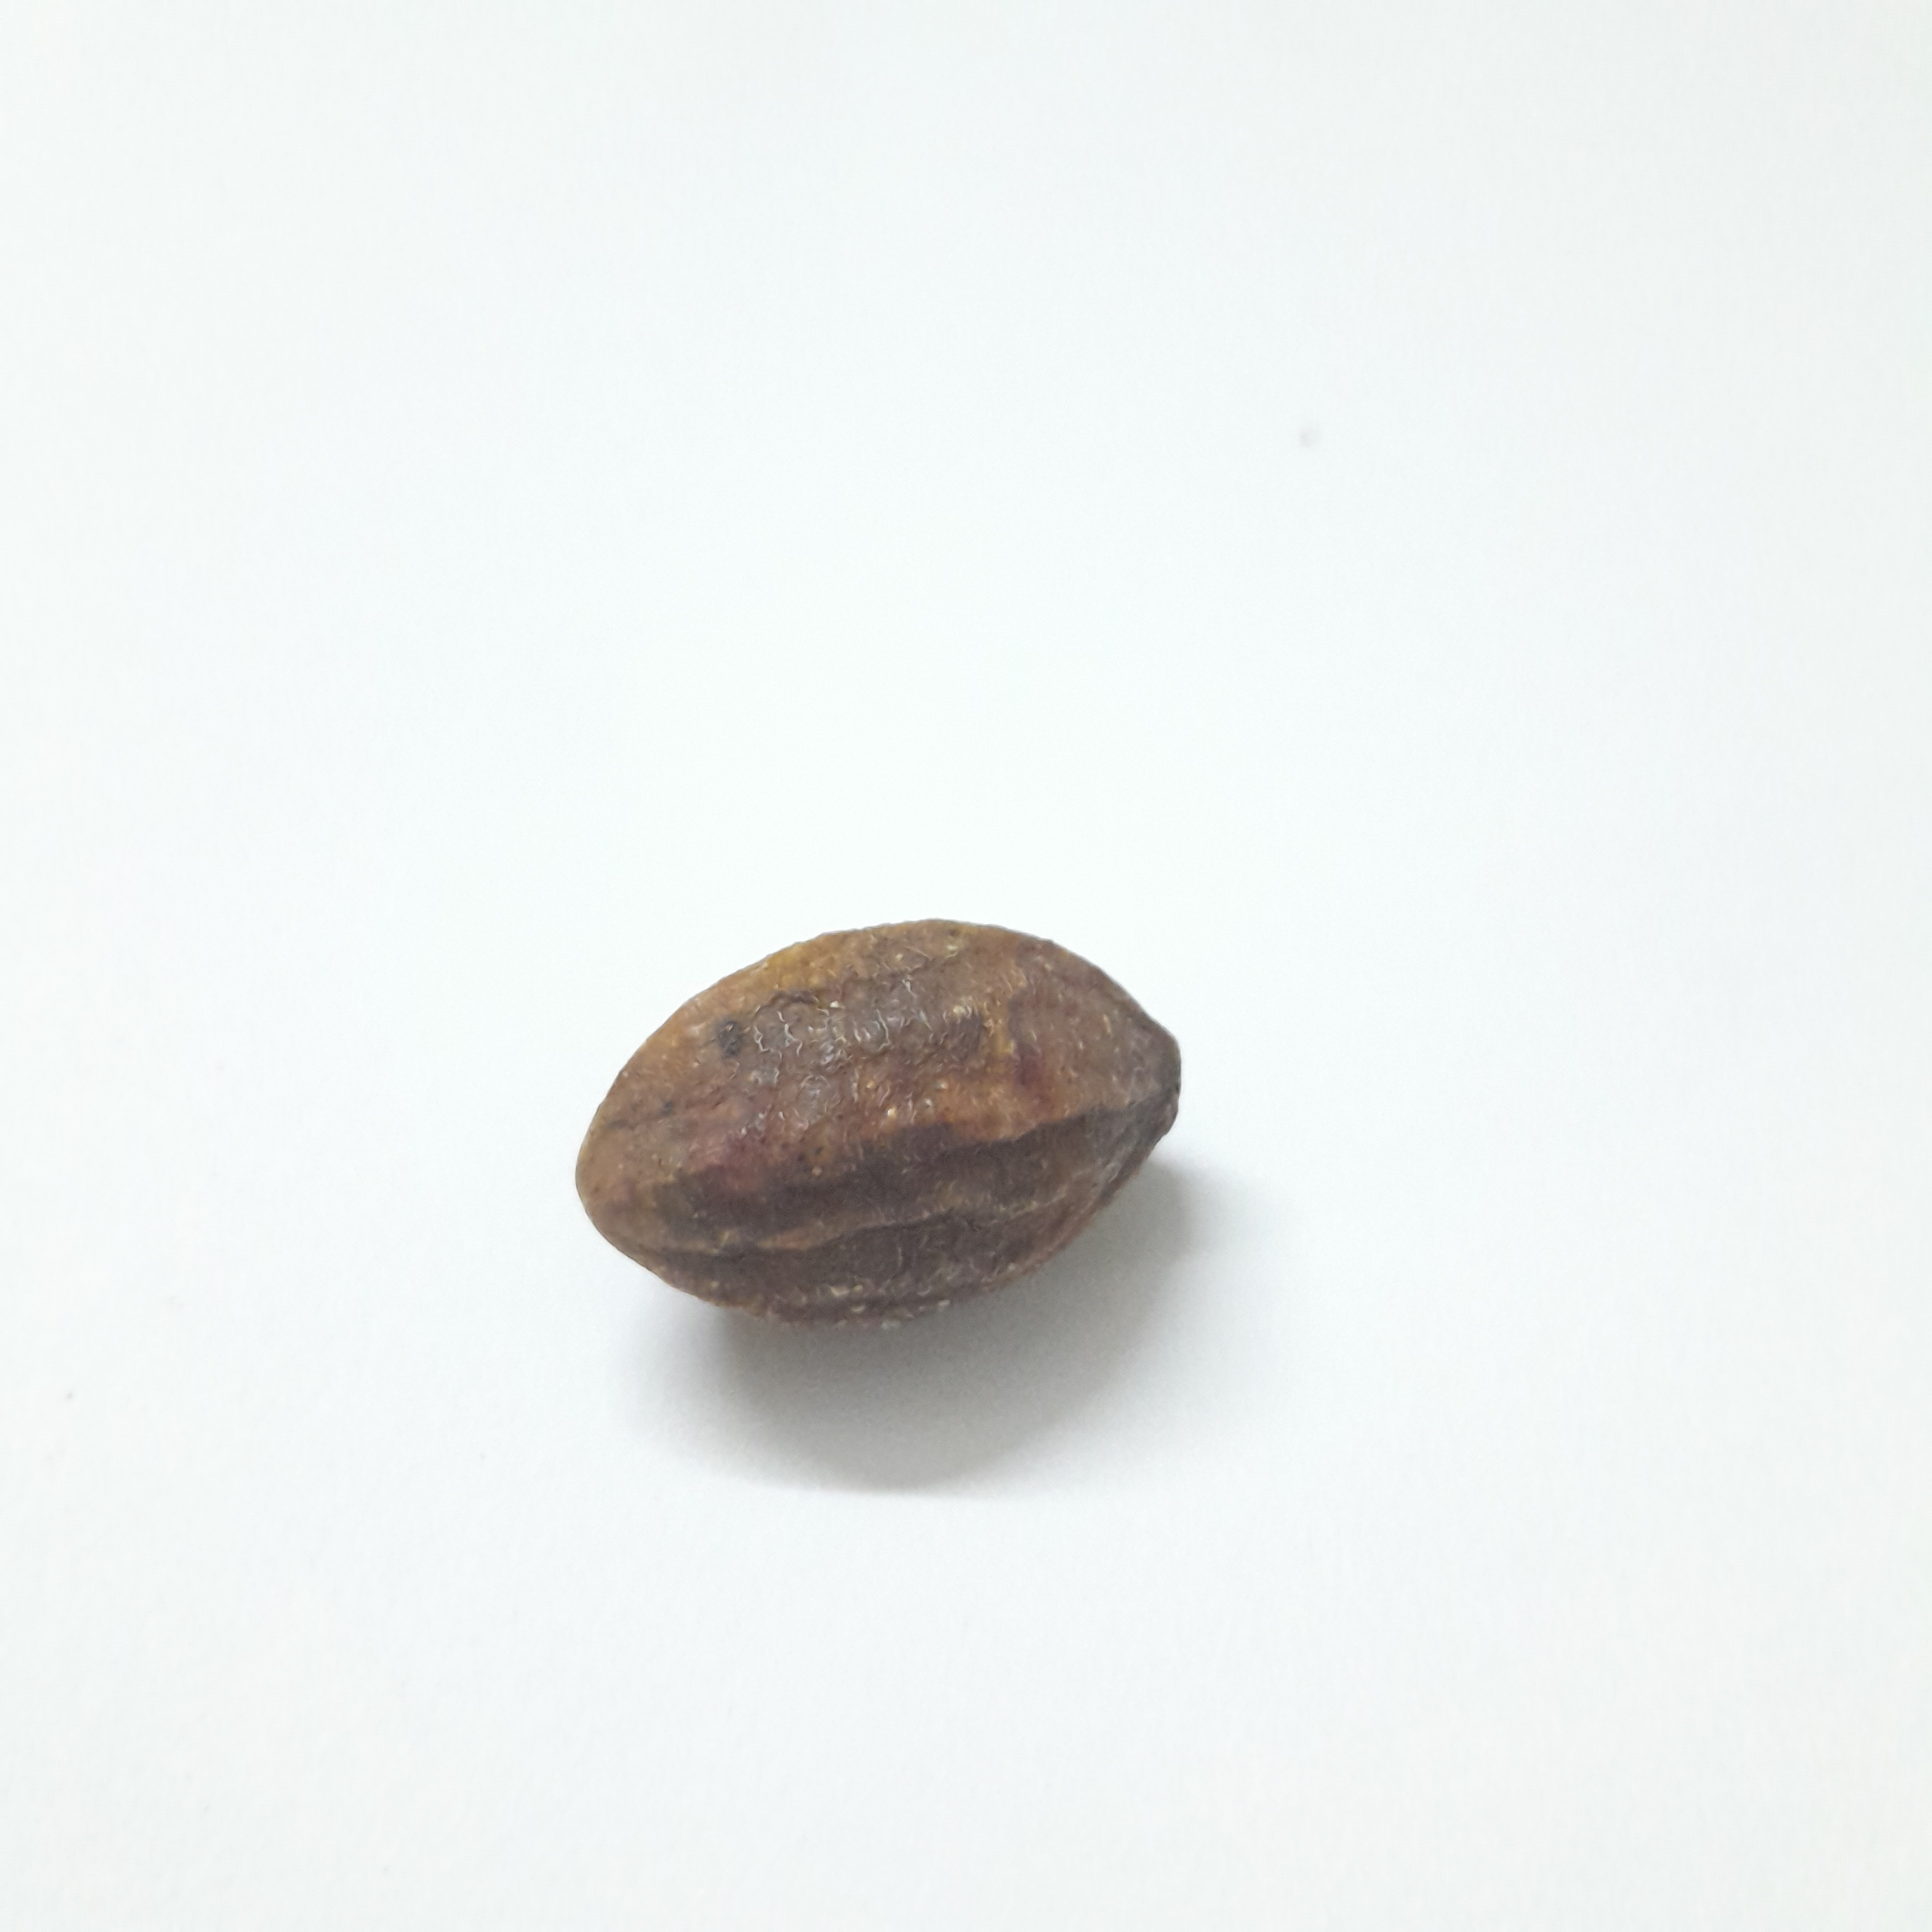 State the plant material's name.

hirdaa
